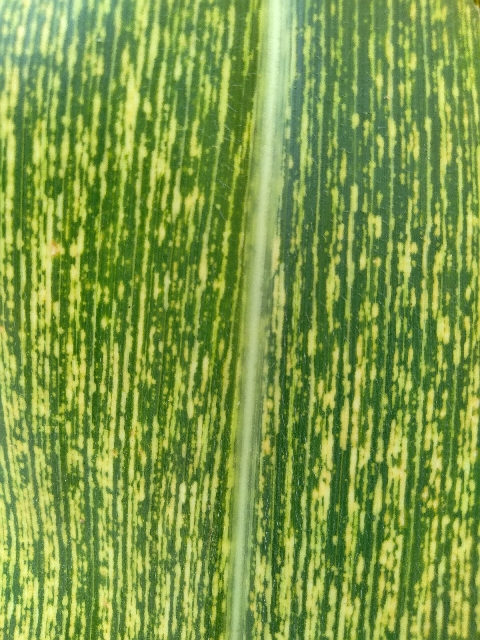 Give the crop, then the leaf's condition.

maize, maize streak virus
